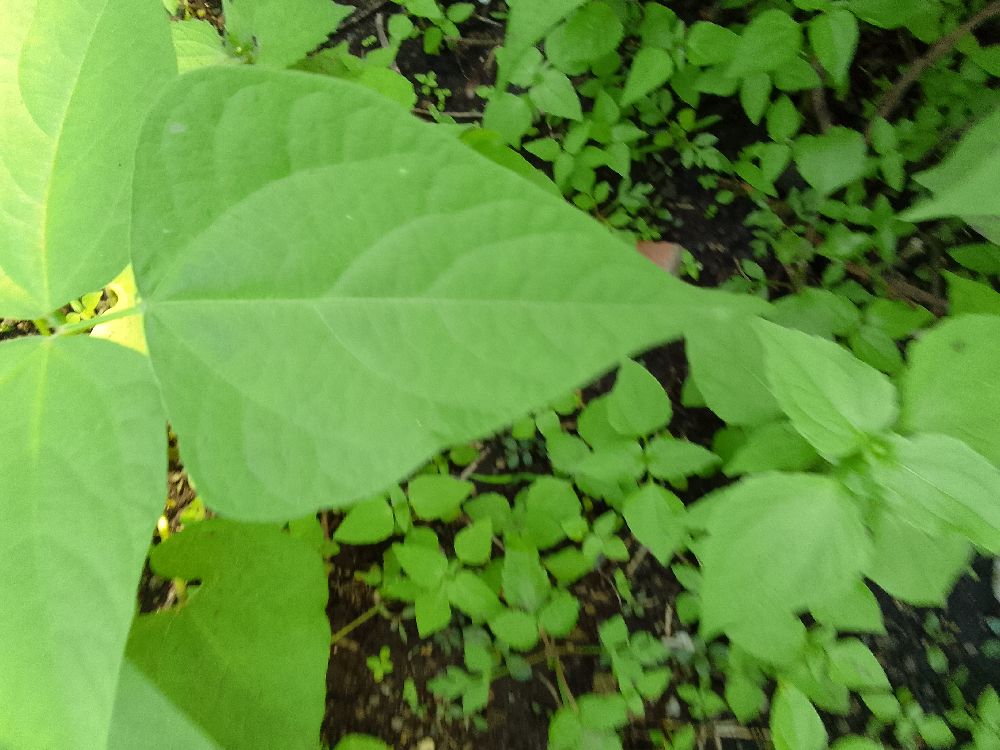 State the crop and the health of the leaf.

common bean, healthy
